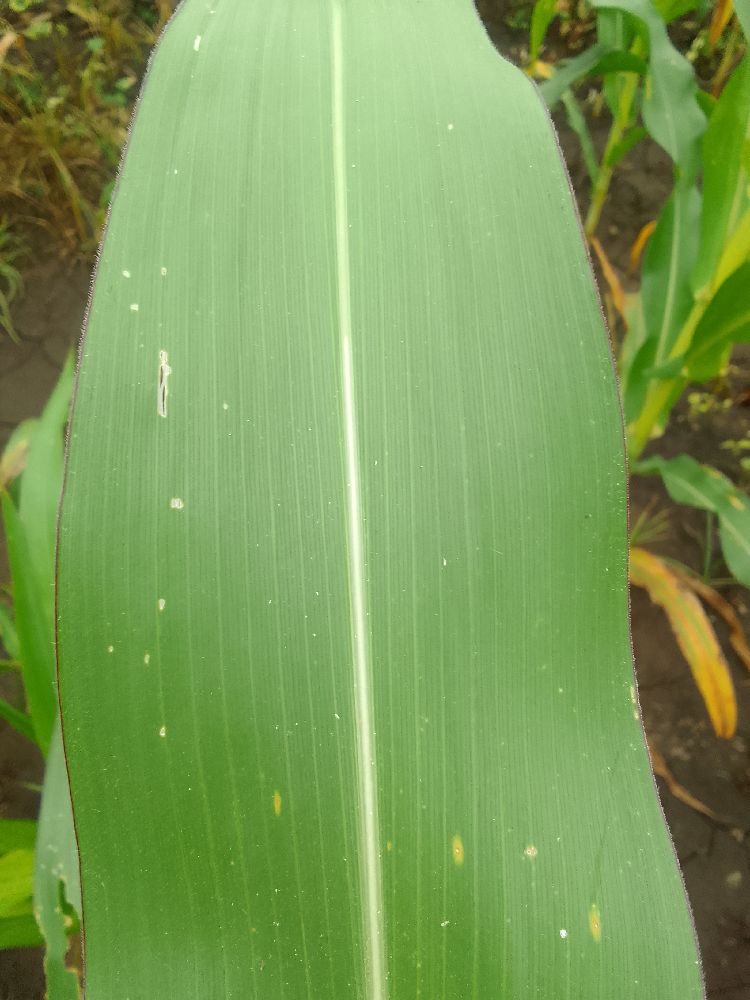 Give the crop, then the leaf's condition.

maize, healthy
